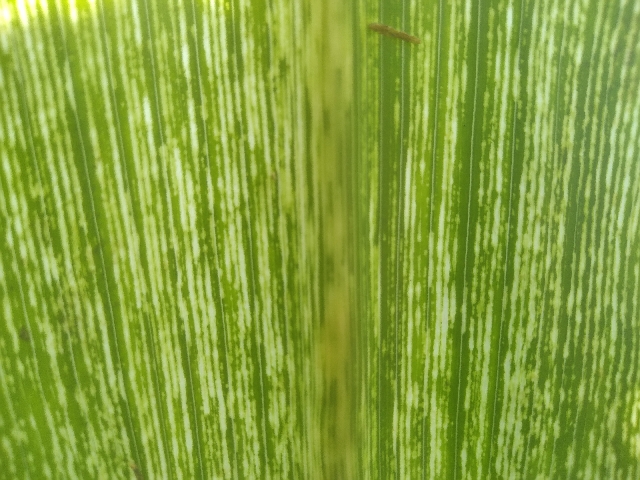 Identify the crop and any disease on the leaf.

maize, maize streak virus
